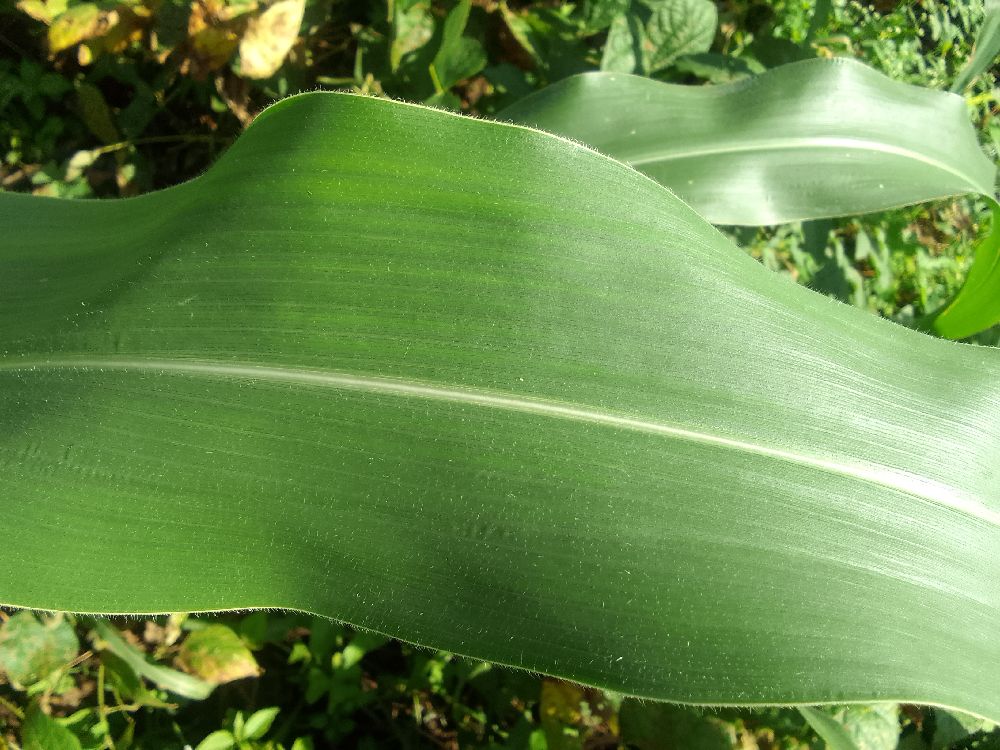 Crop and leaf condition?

maize, healthy
